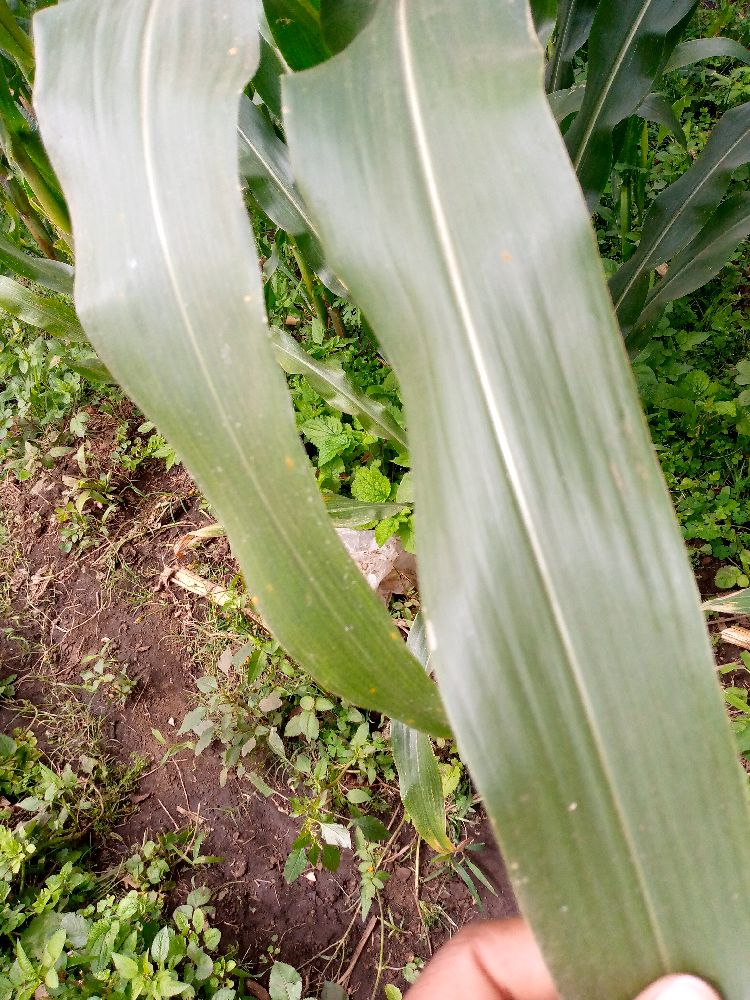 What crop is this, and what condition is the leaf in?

maize, healthy
